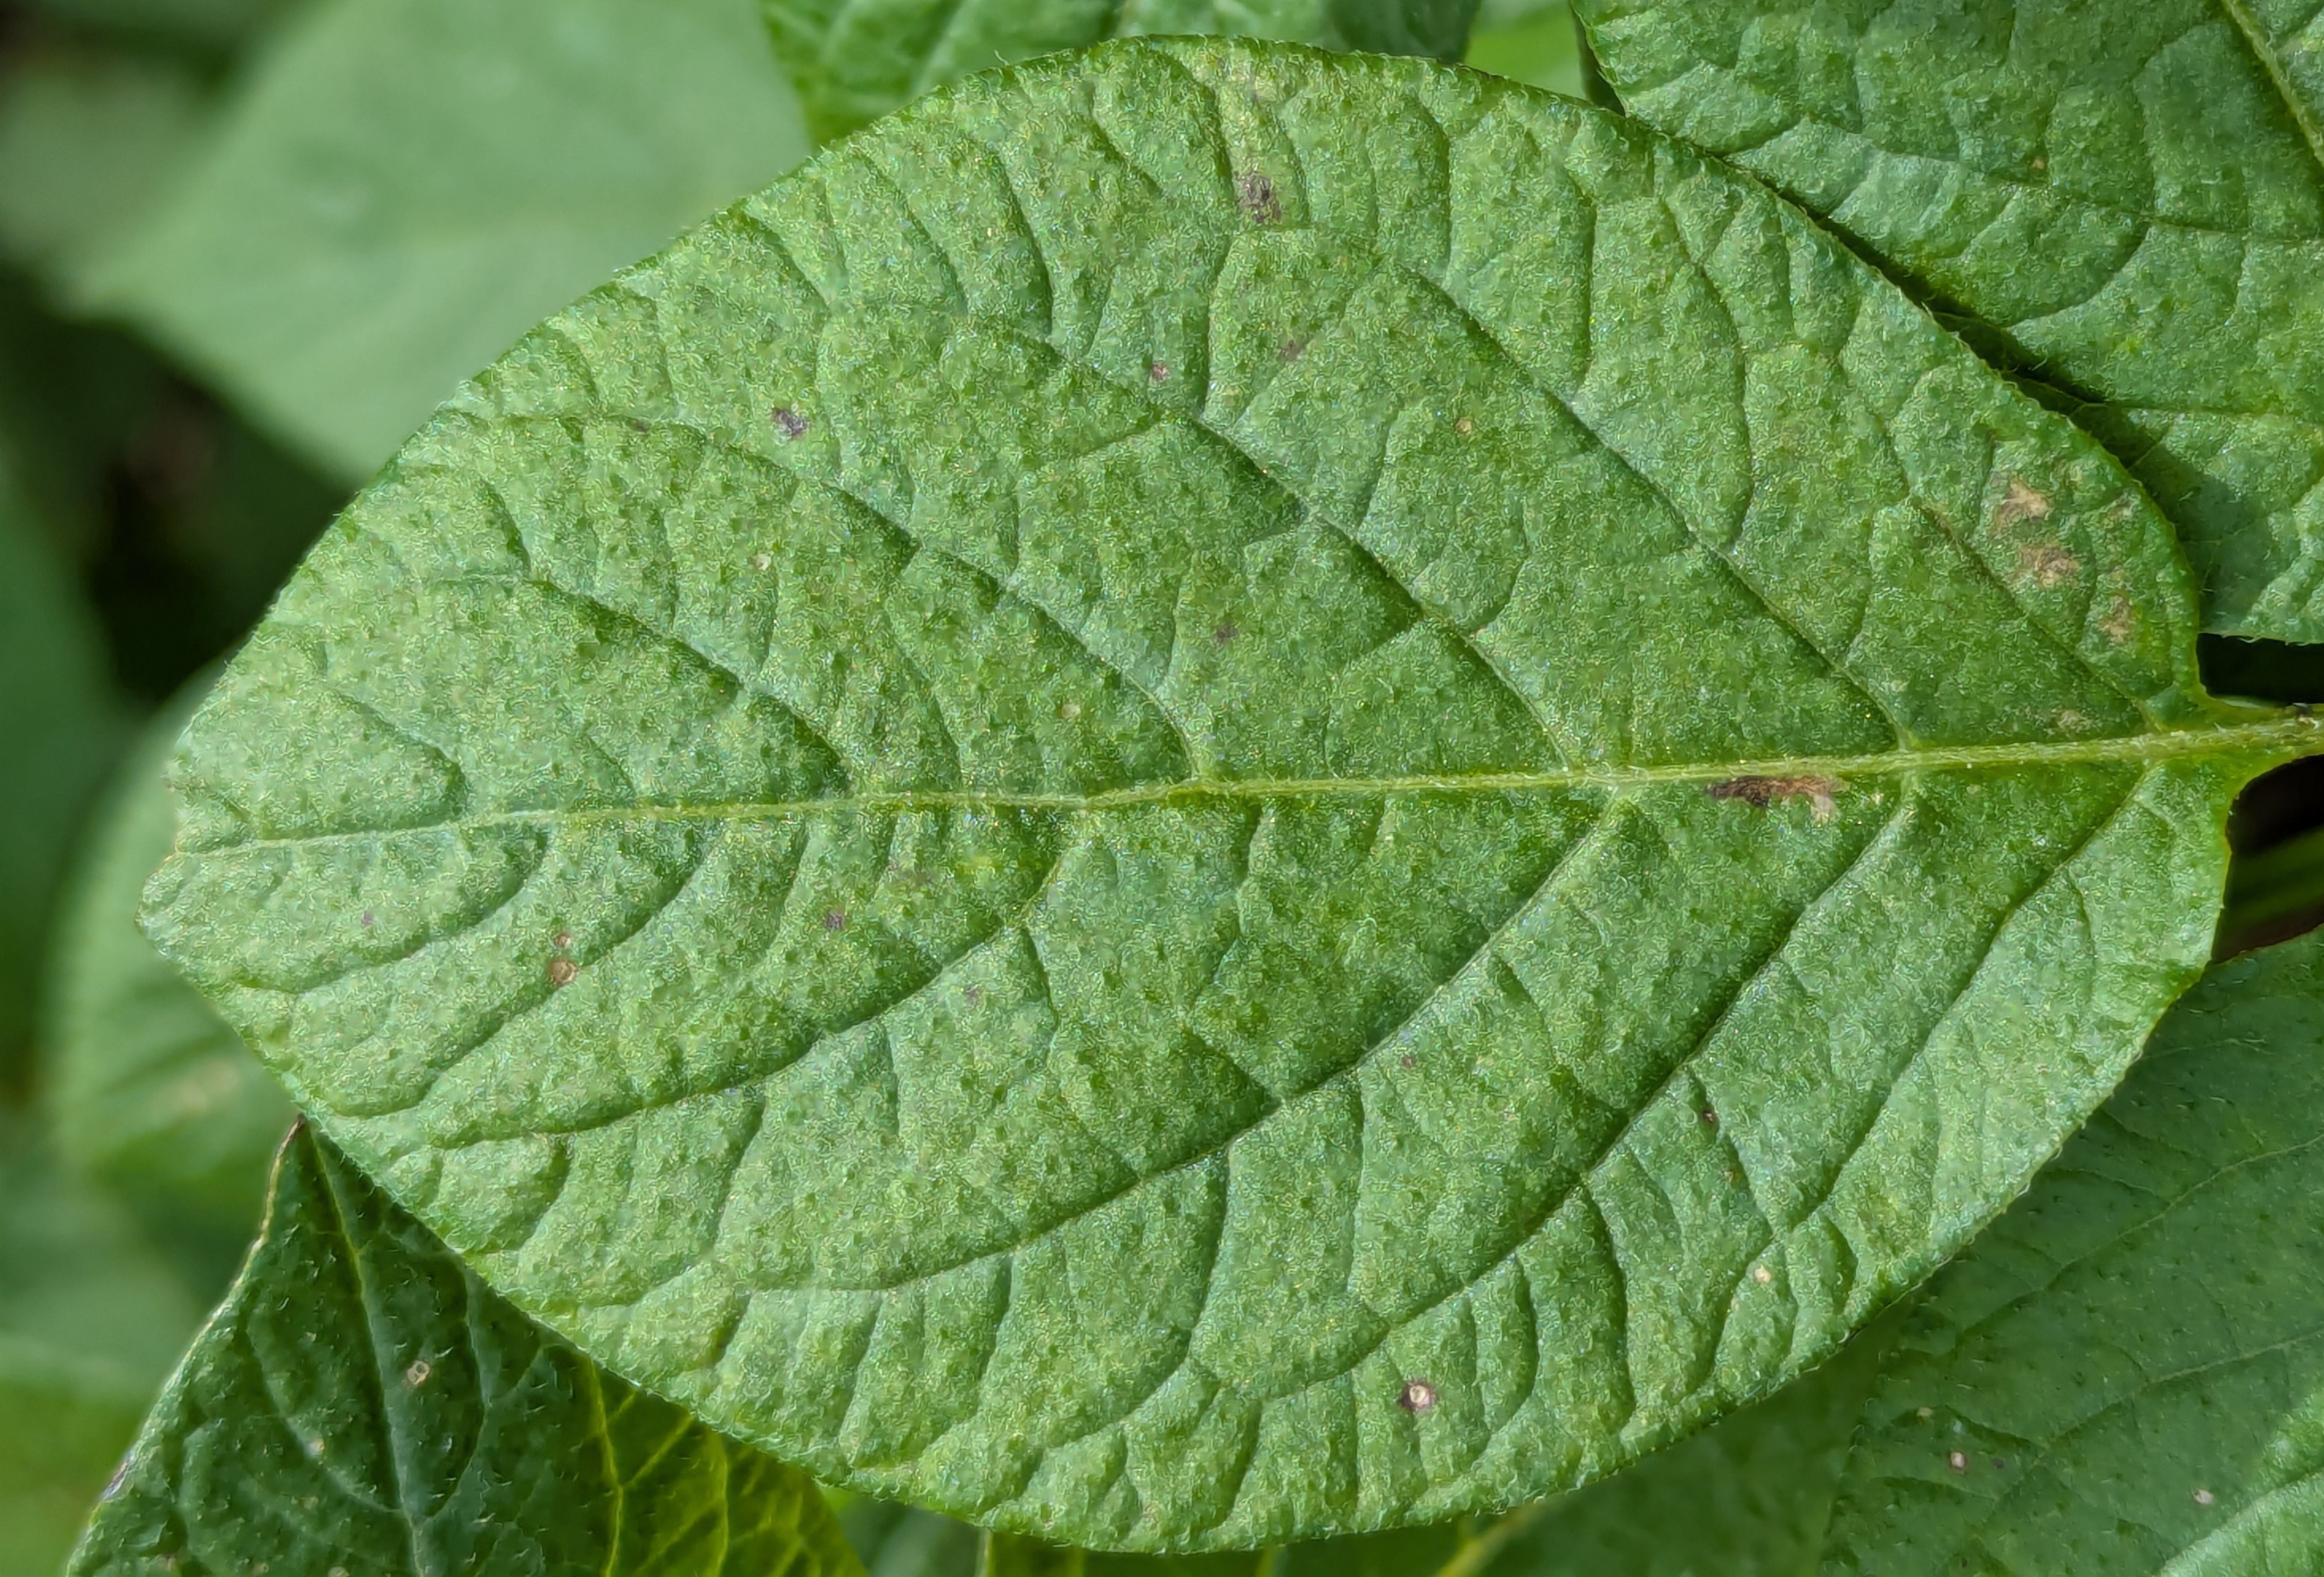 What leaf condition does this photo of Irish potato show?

healthy
